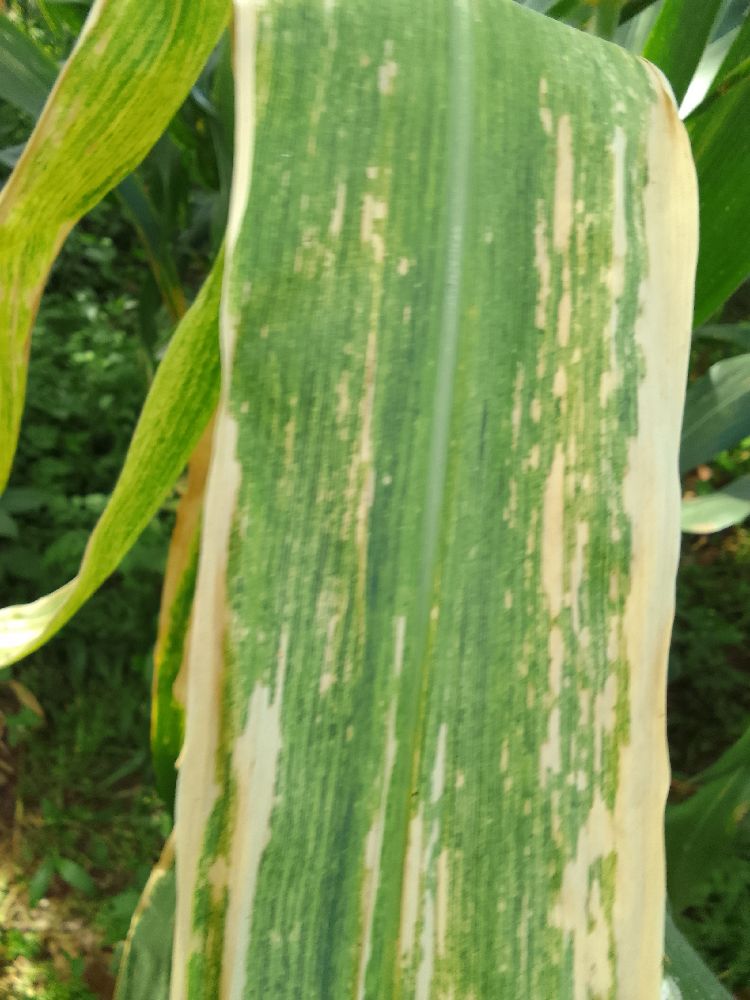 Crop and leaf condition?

maize, maize lethal necrosis
